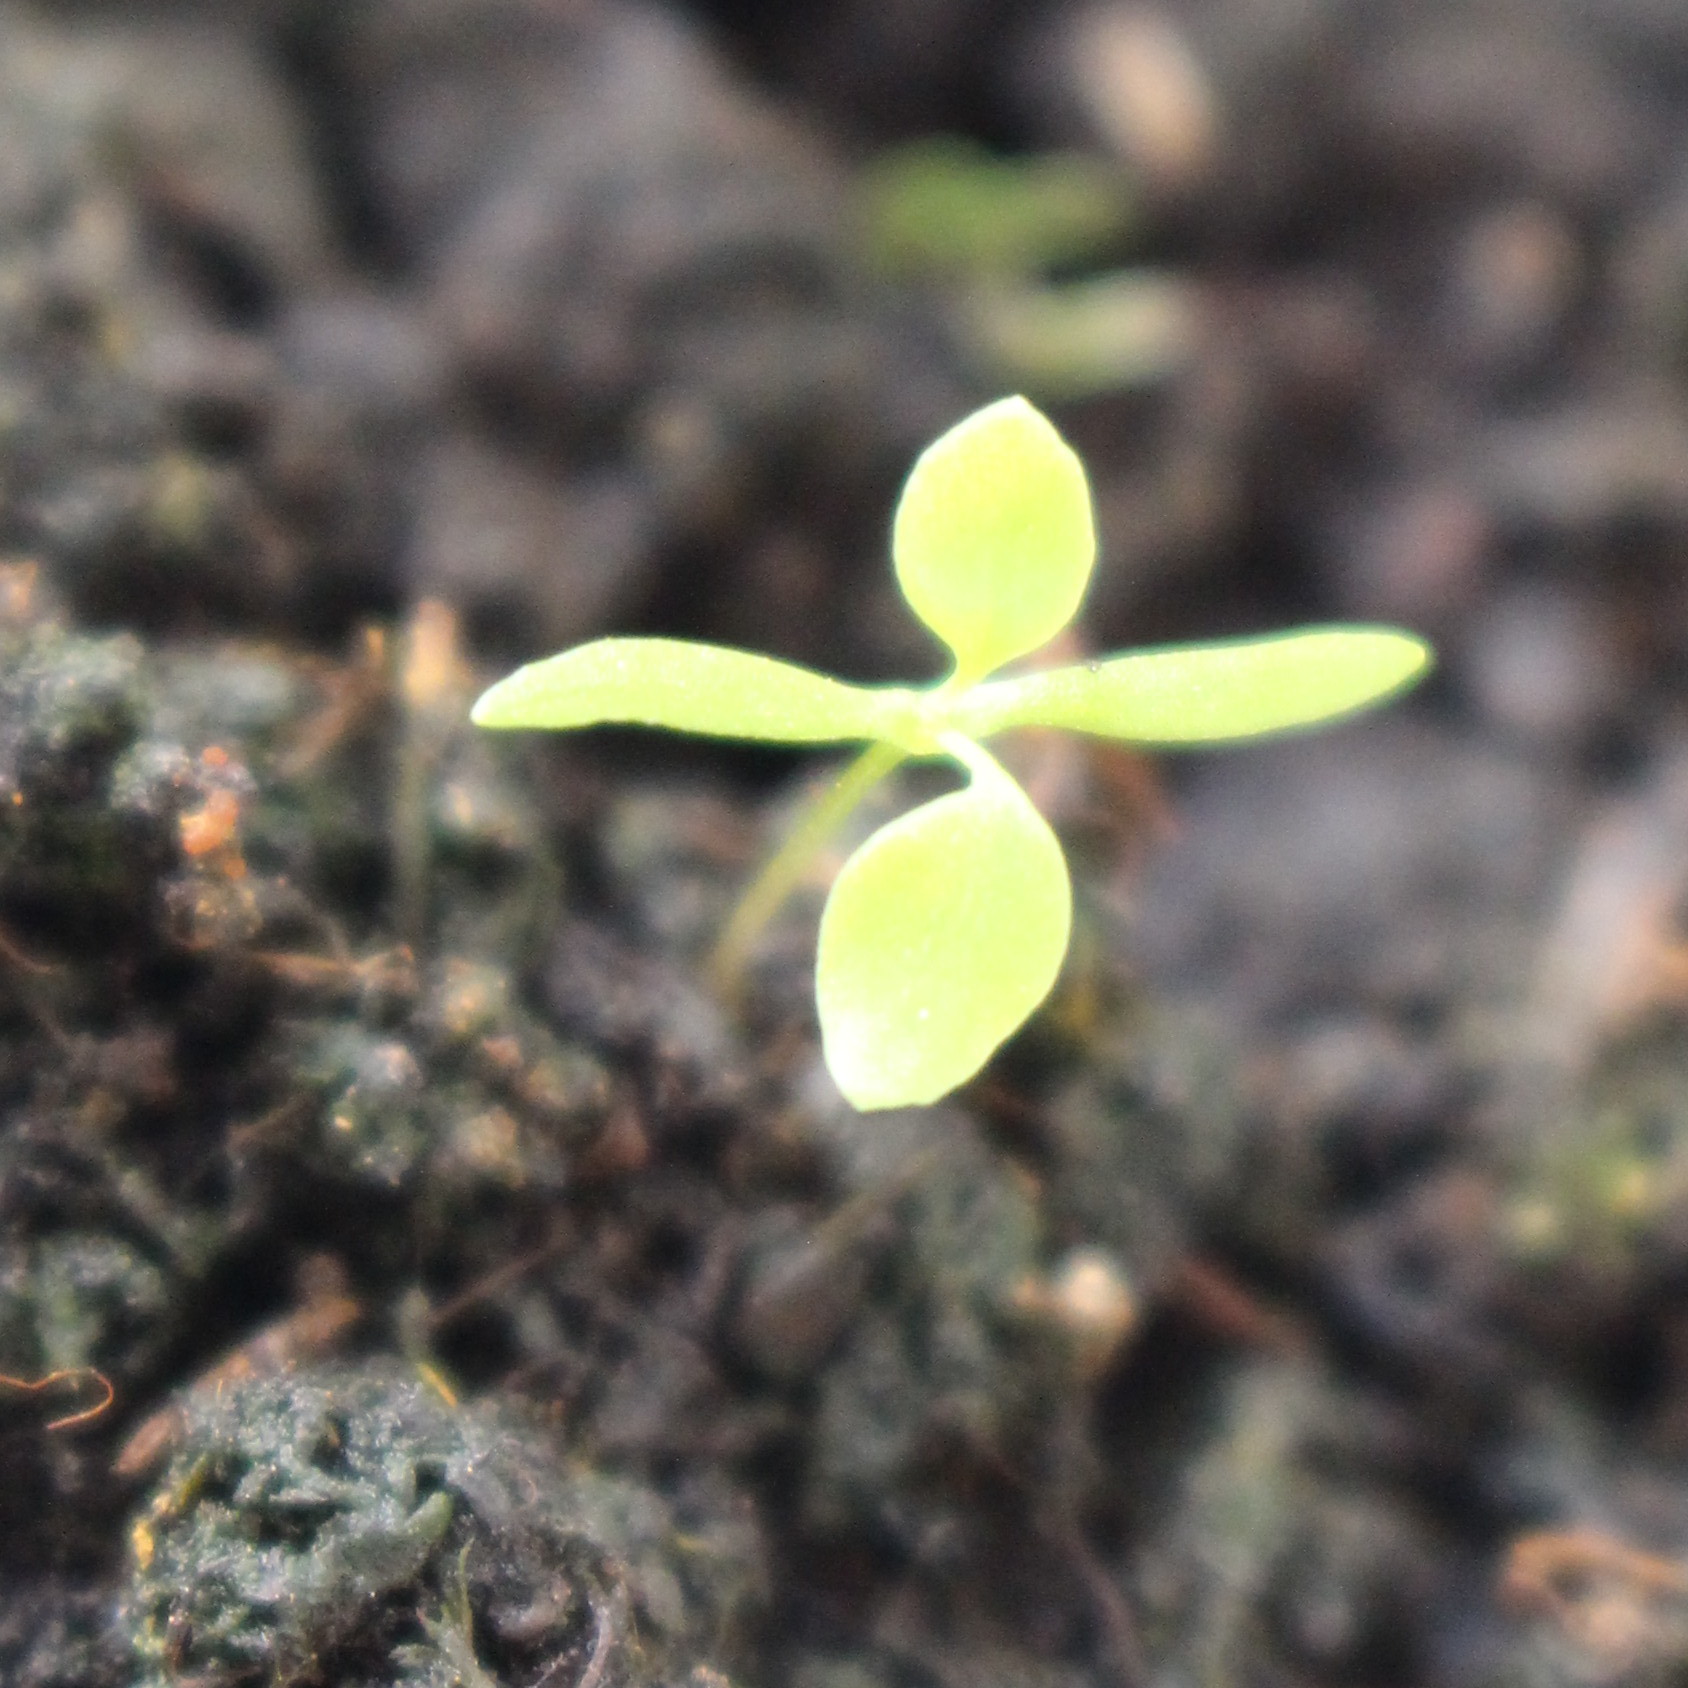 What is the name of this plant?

Papaver rhoeas
